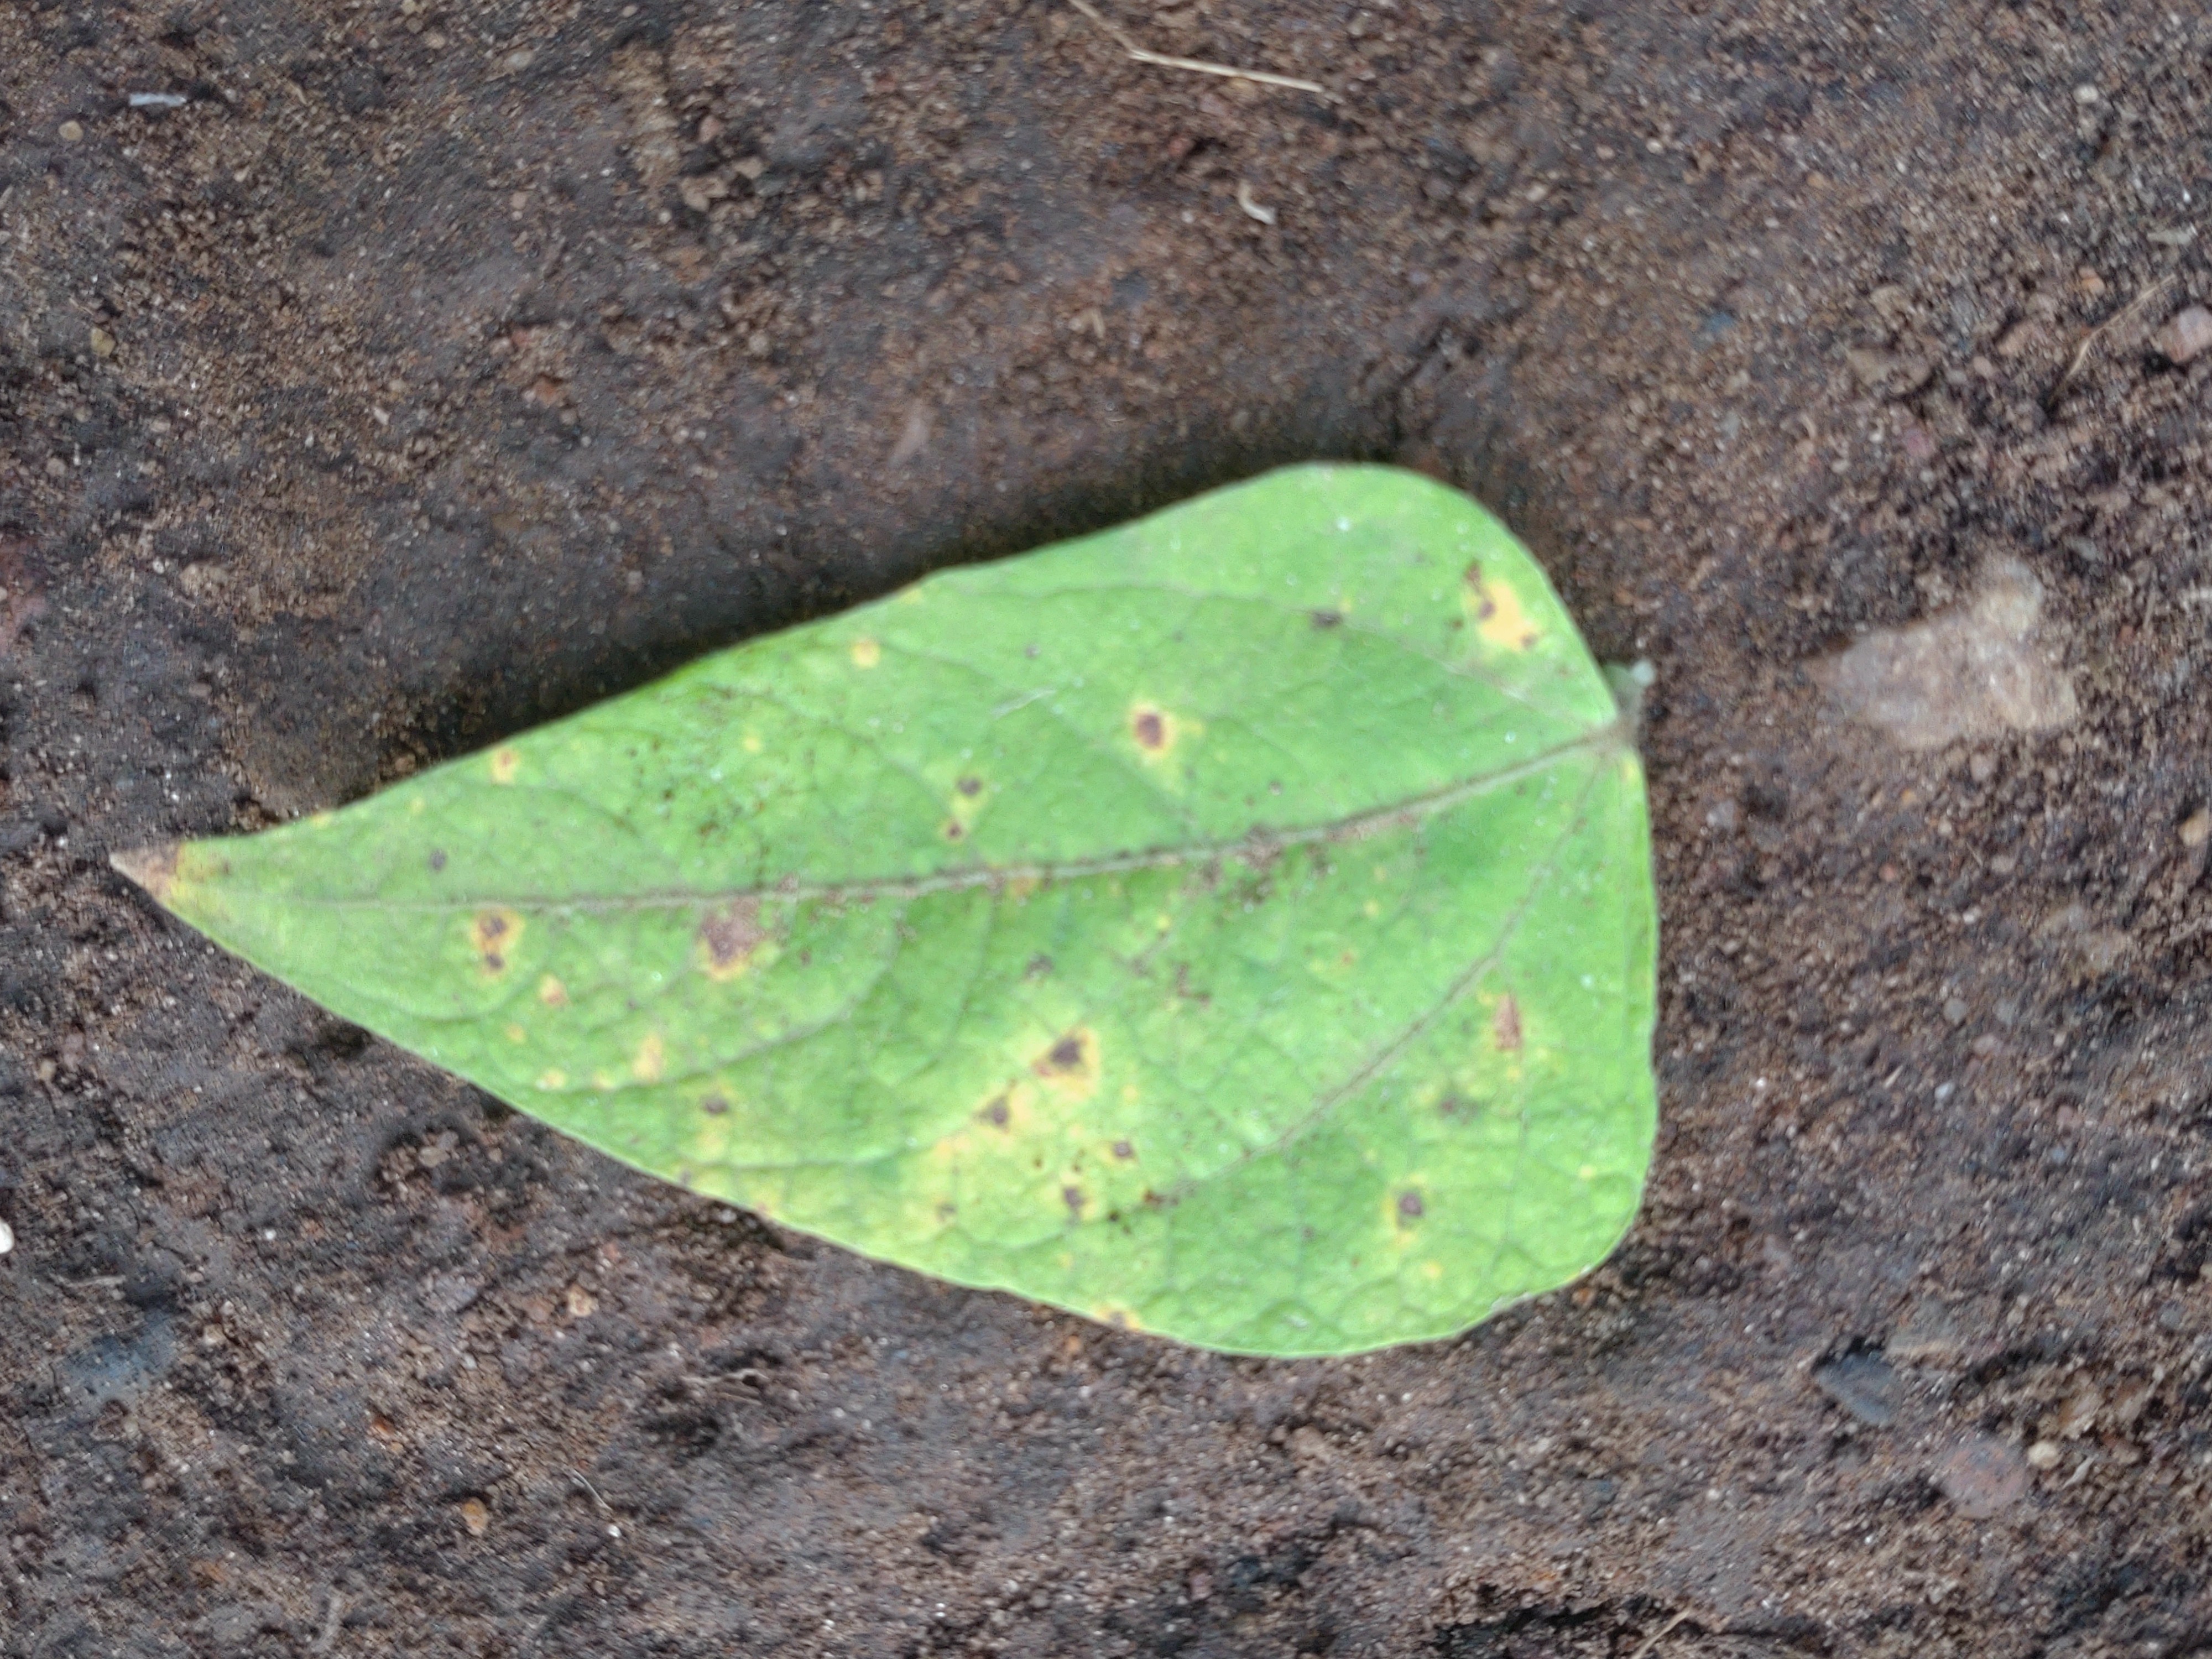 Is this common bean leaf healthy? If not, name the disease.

rust
